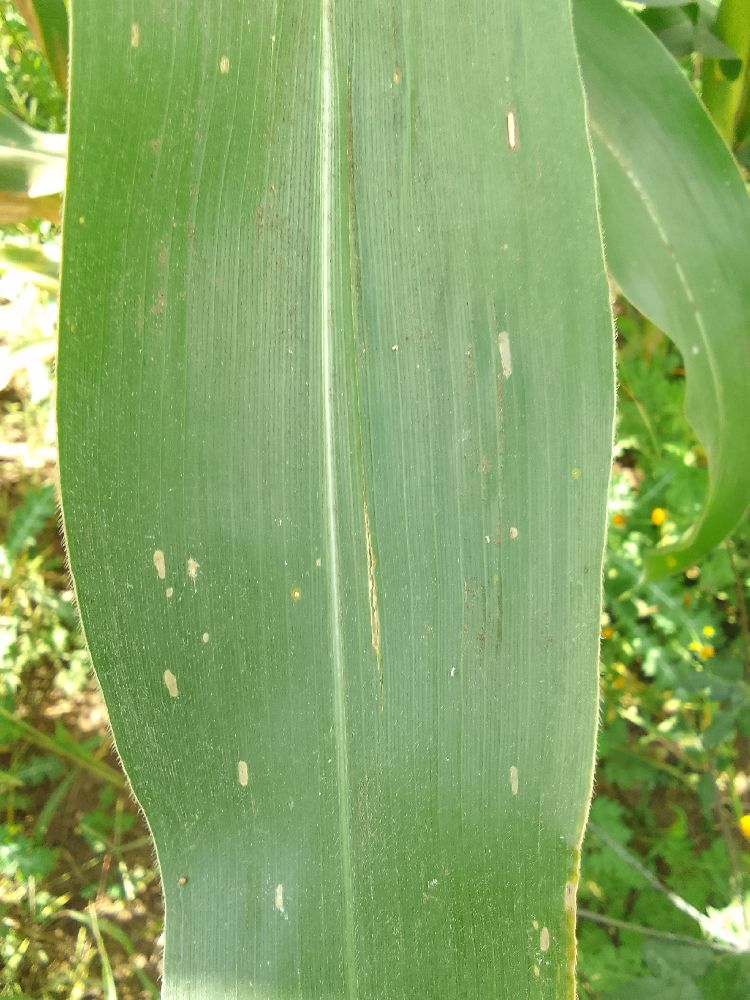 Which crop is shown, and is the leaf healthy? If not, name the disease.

maize, healthy
